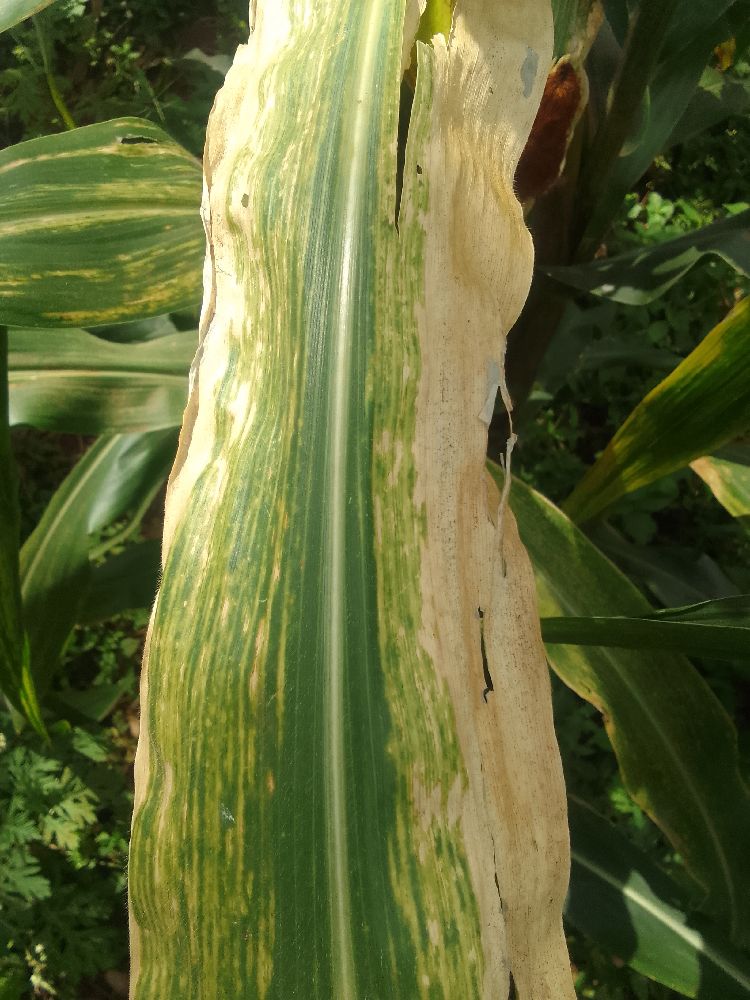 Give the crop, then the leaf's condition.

maize, maize lethal necrosis
